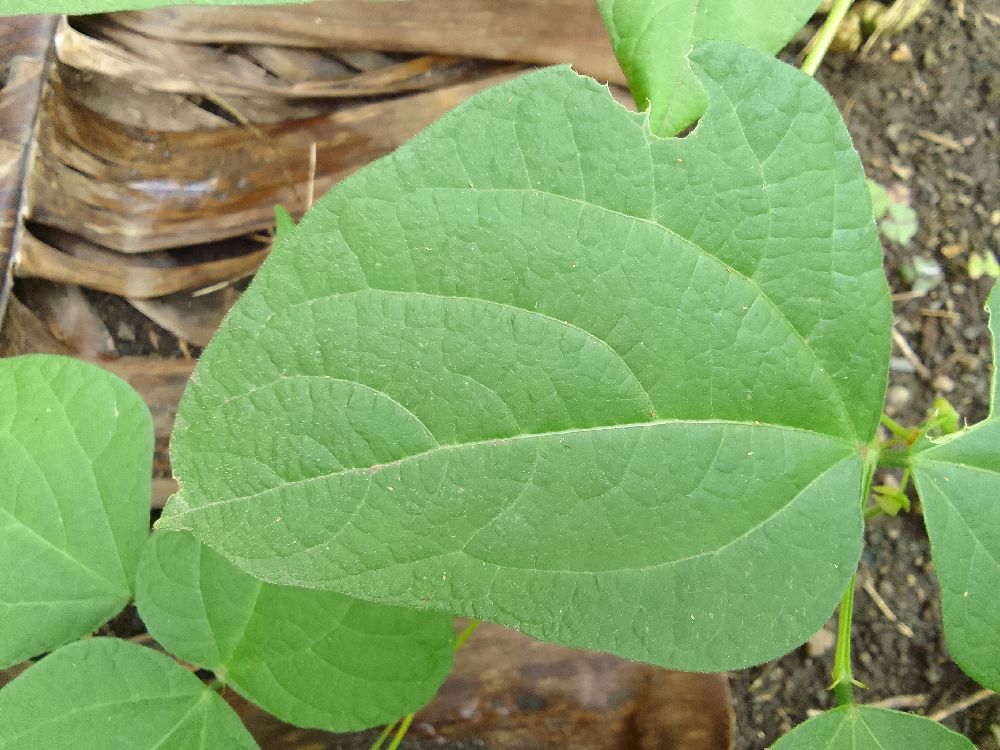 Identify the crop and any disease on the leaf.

common bean, healthy
